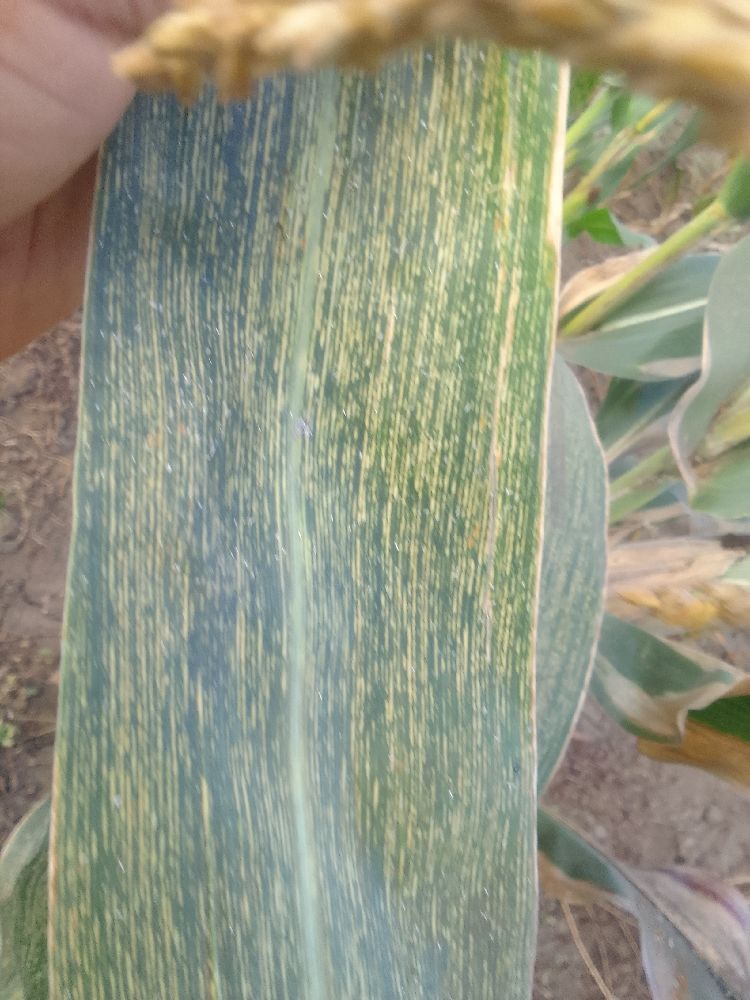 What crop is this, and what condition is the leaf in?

maize, maize streak virus
